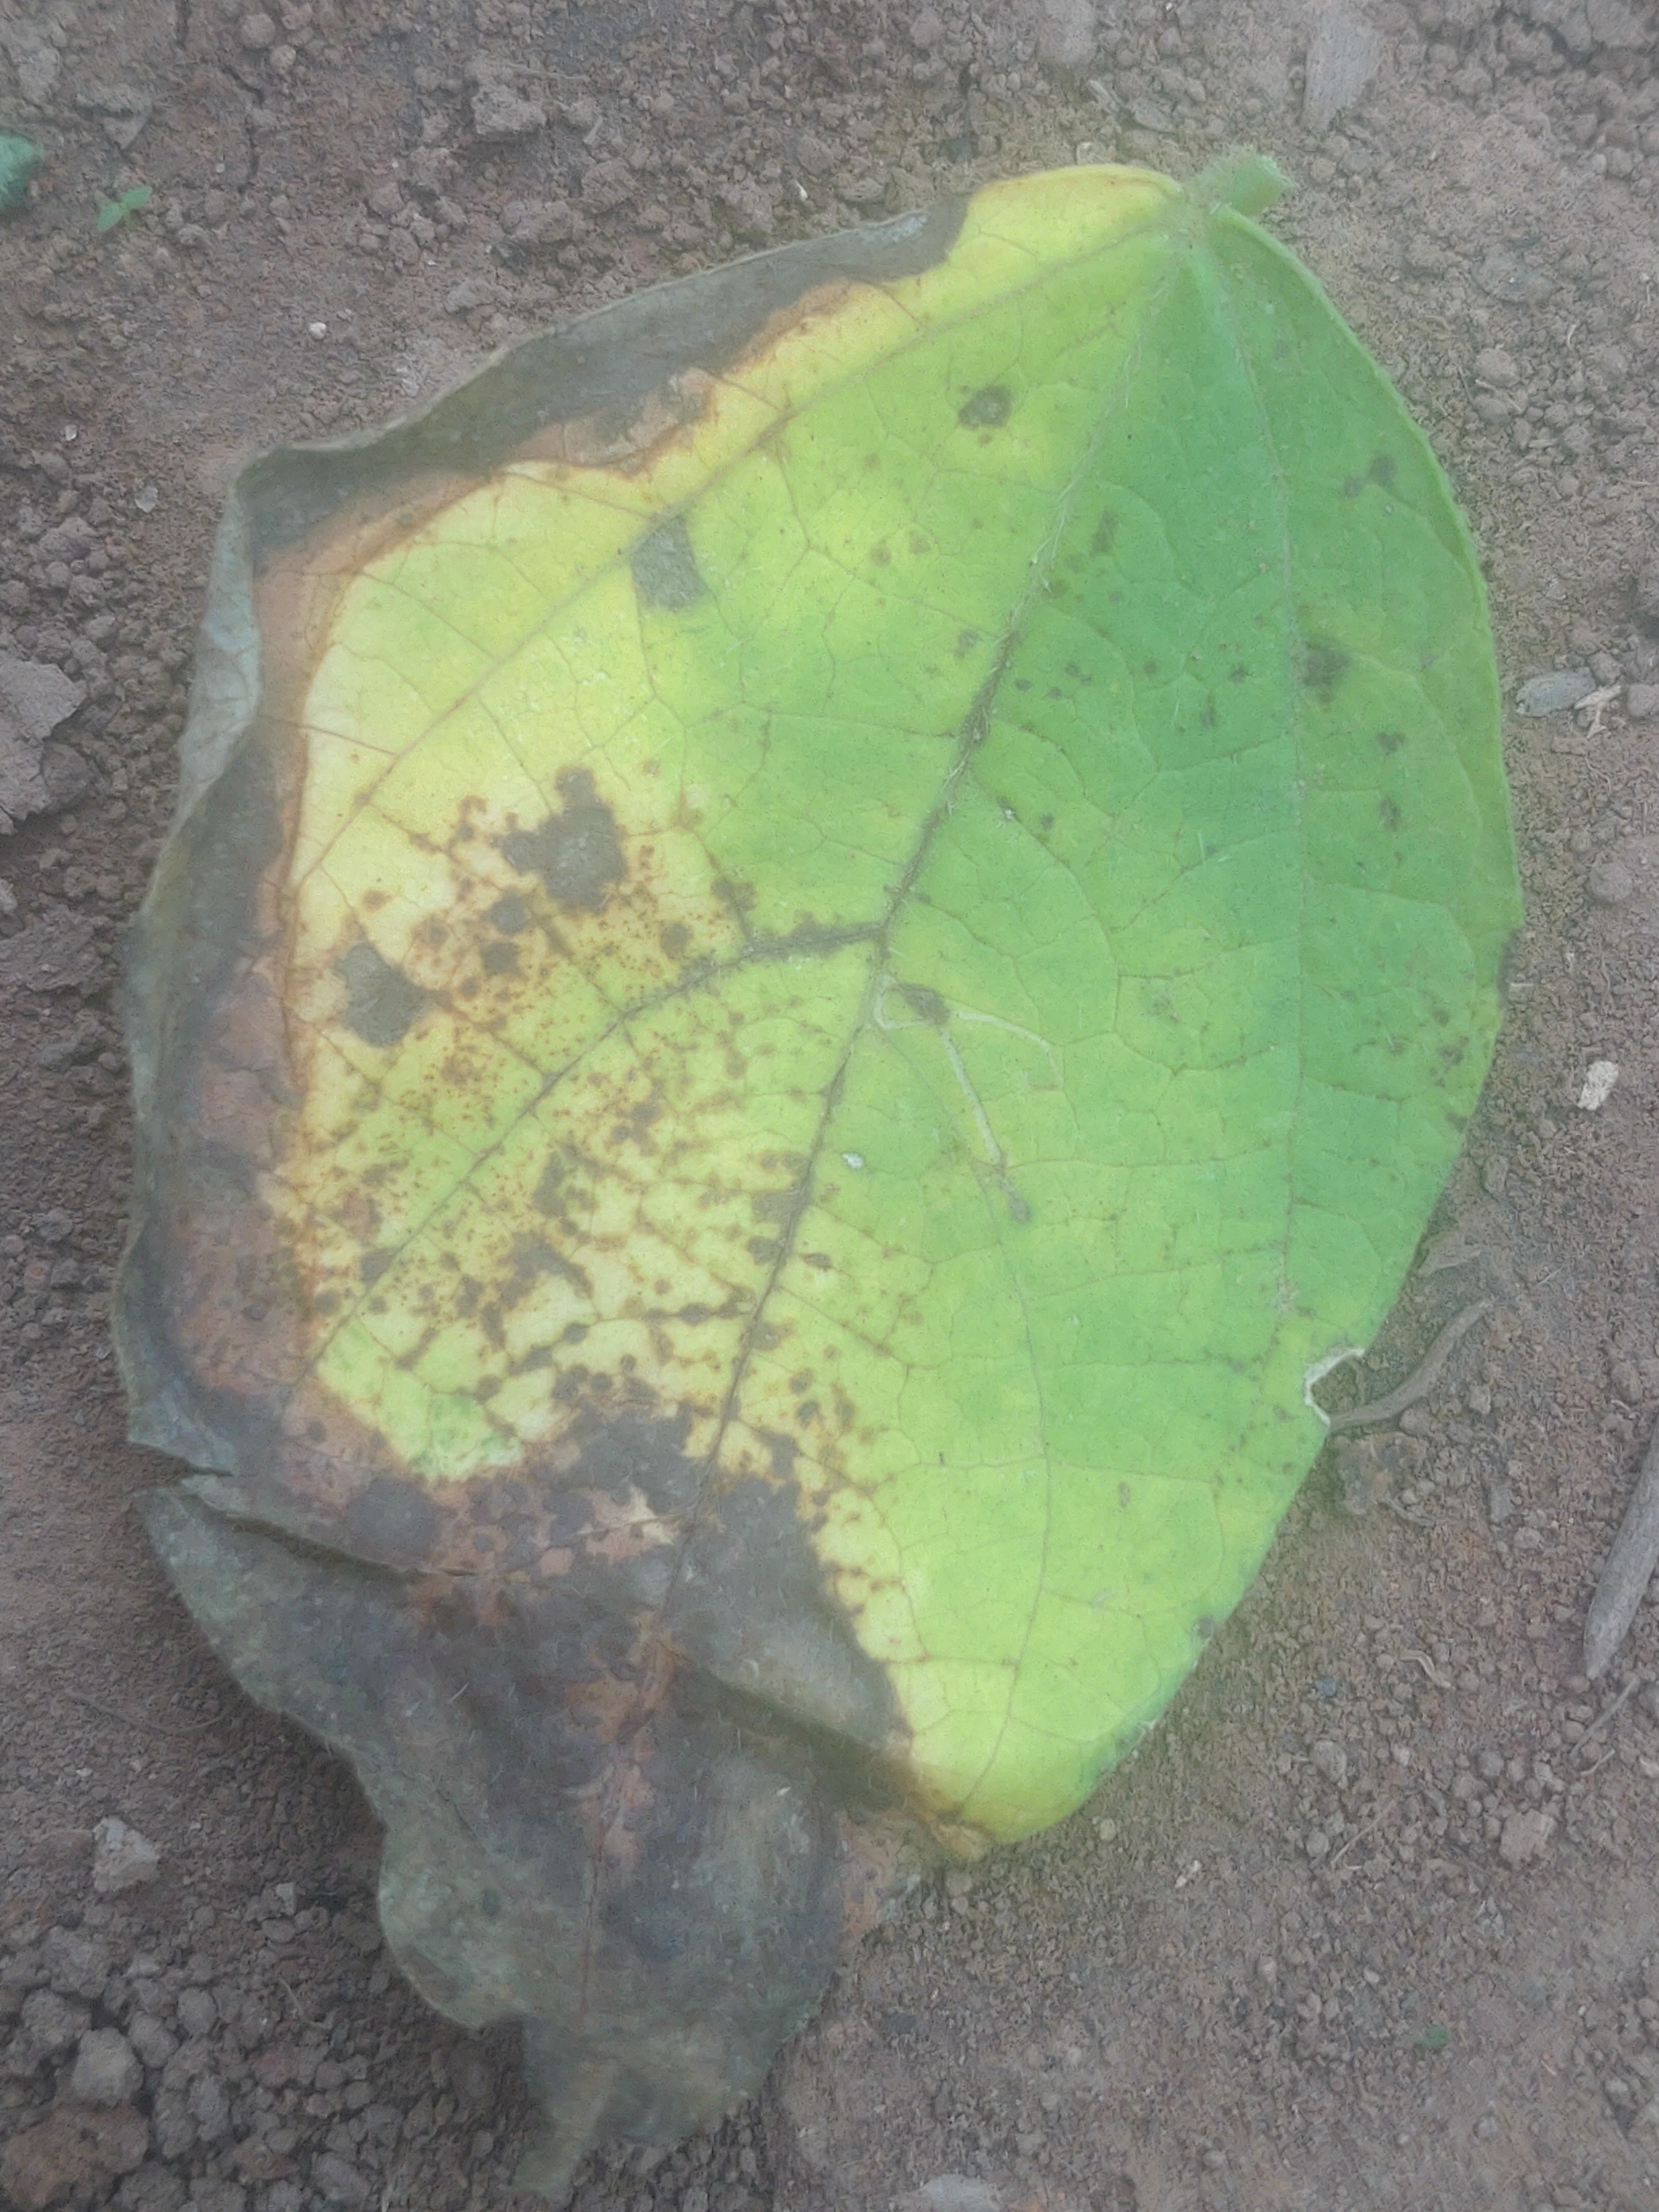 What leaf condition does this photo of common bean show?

anthracnose
